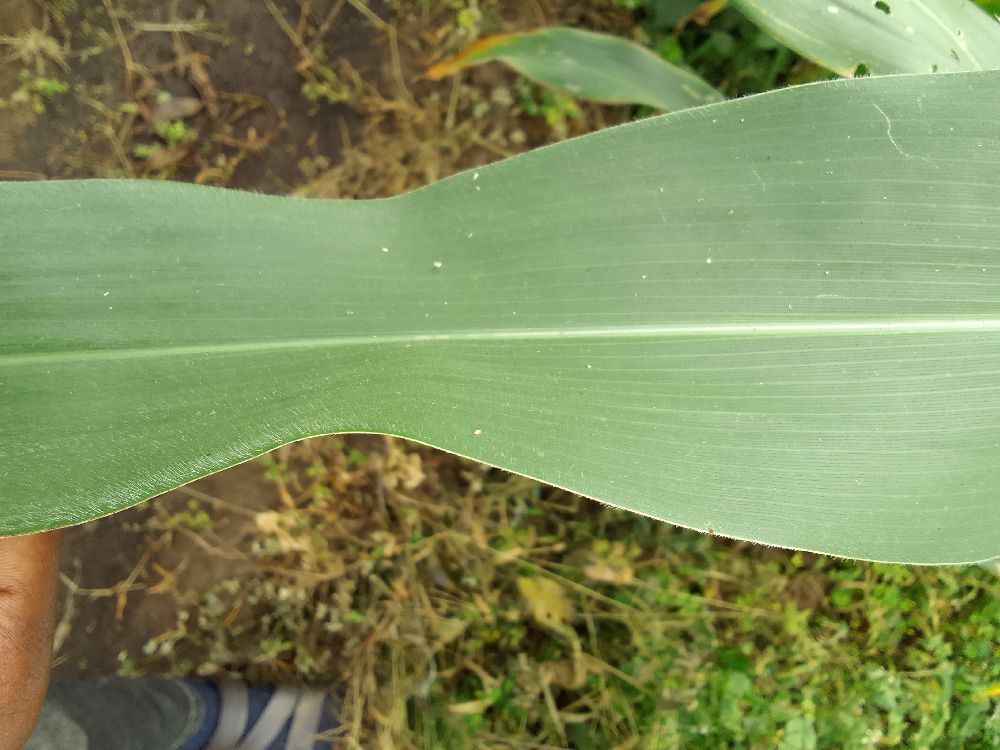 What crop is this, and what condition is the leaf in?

maize, healthy
